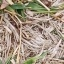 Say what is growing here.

grass
